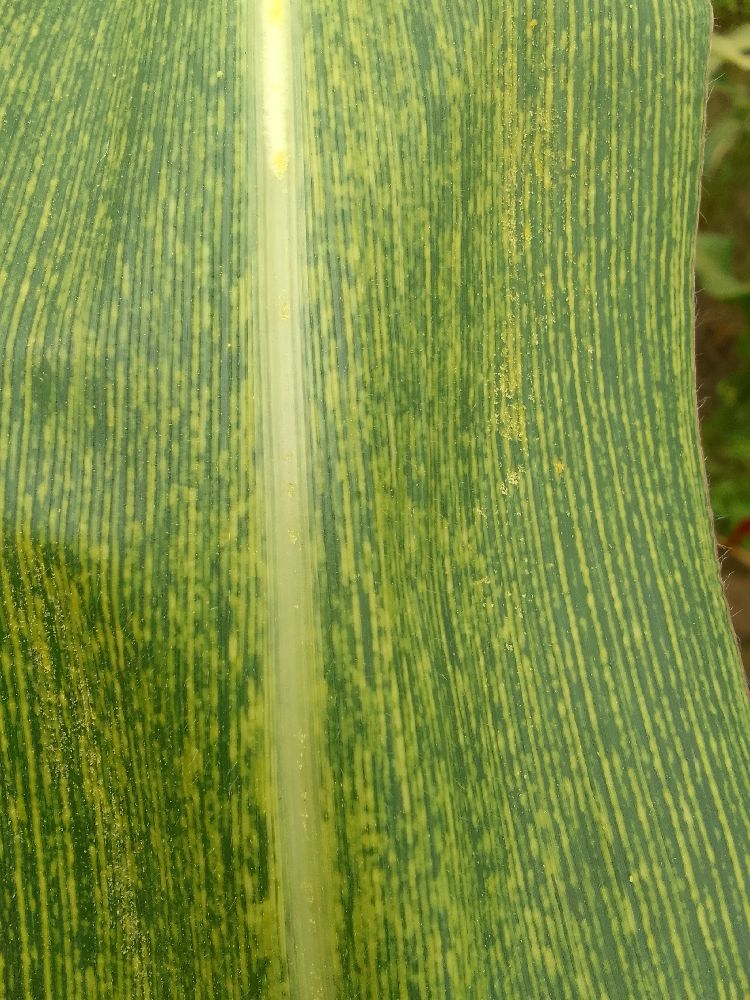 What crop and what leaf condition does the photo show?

maize, maize streak virus
